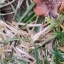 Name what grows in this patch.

grass
